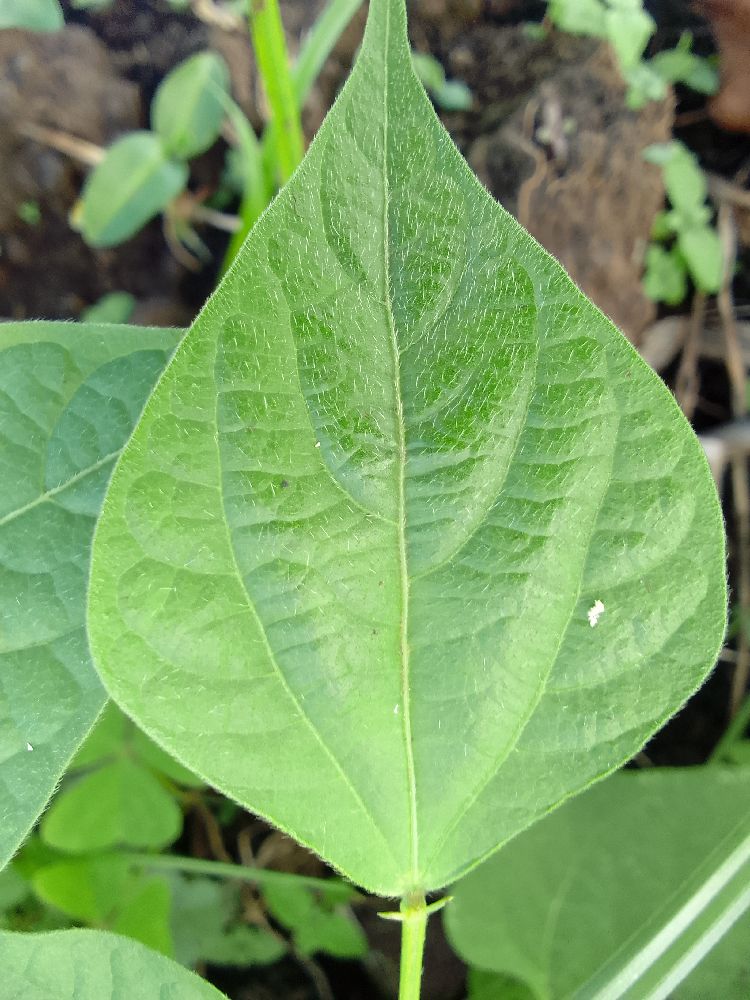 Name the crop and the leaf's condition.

common bean, healthy
